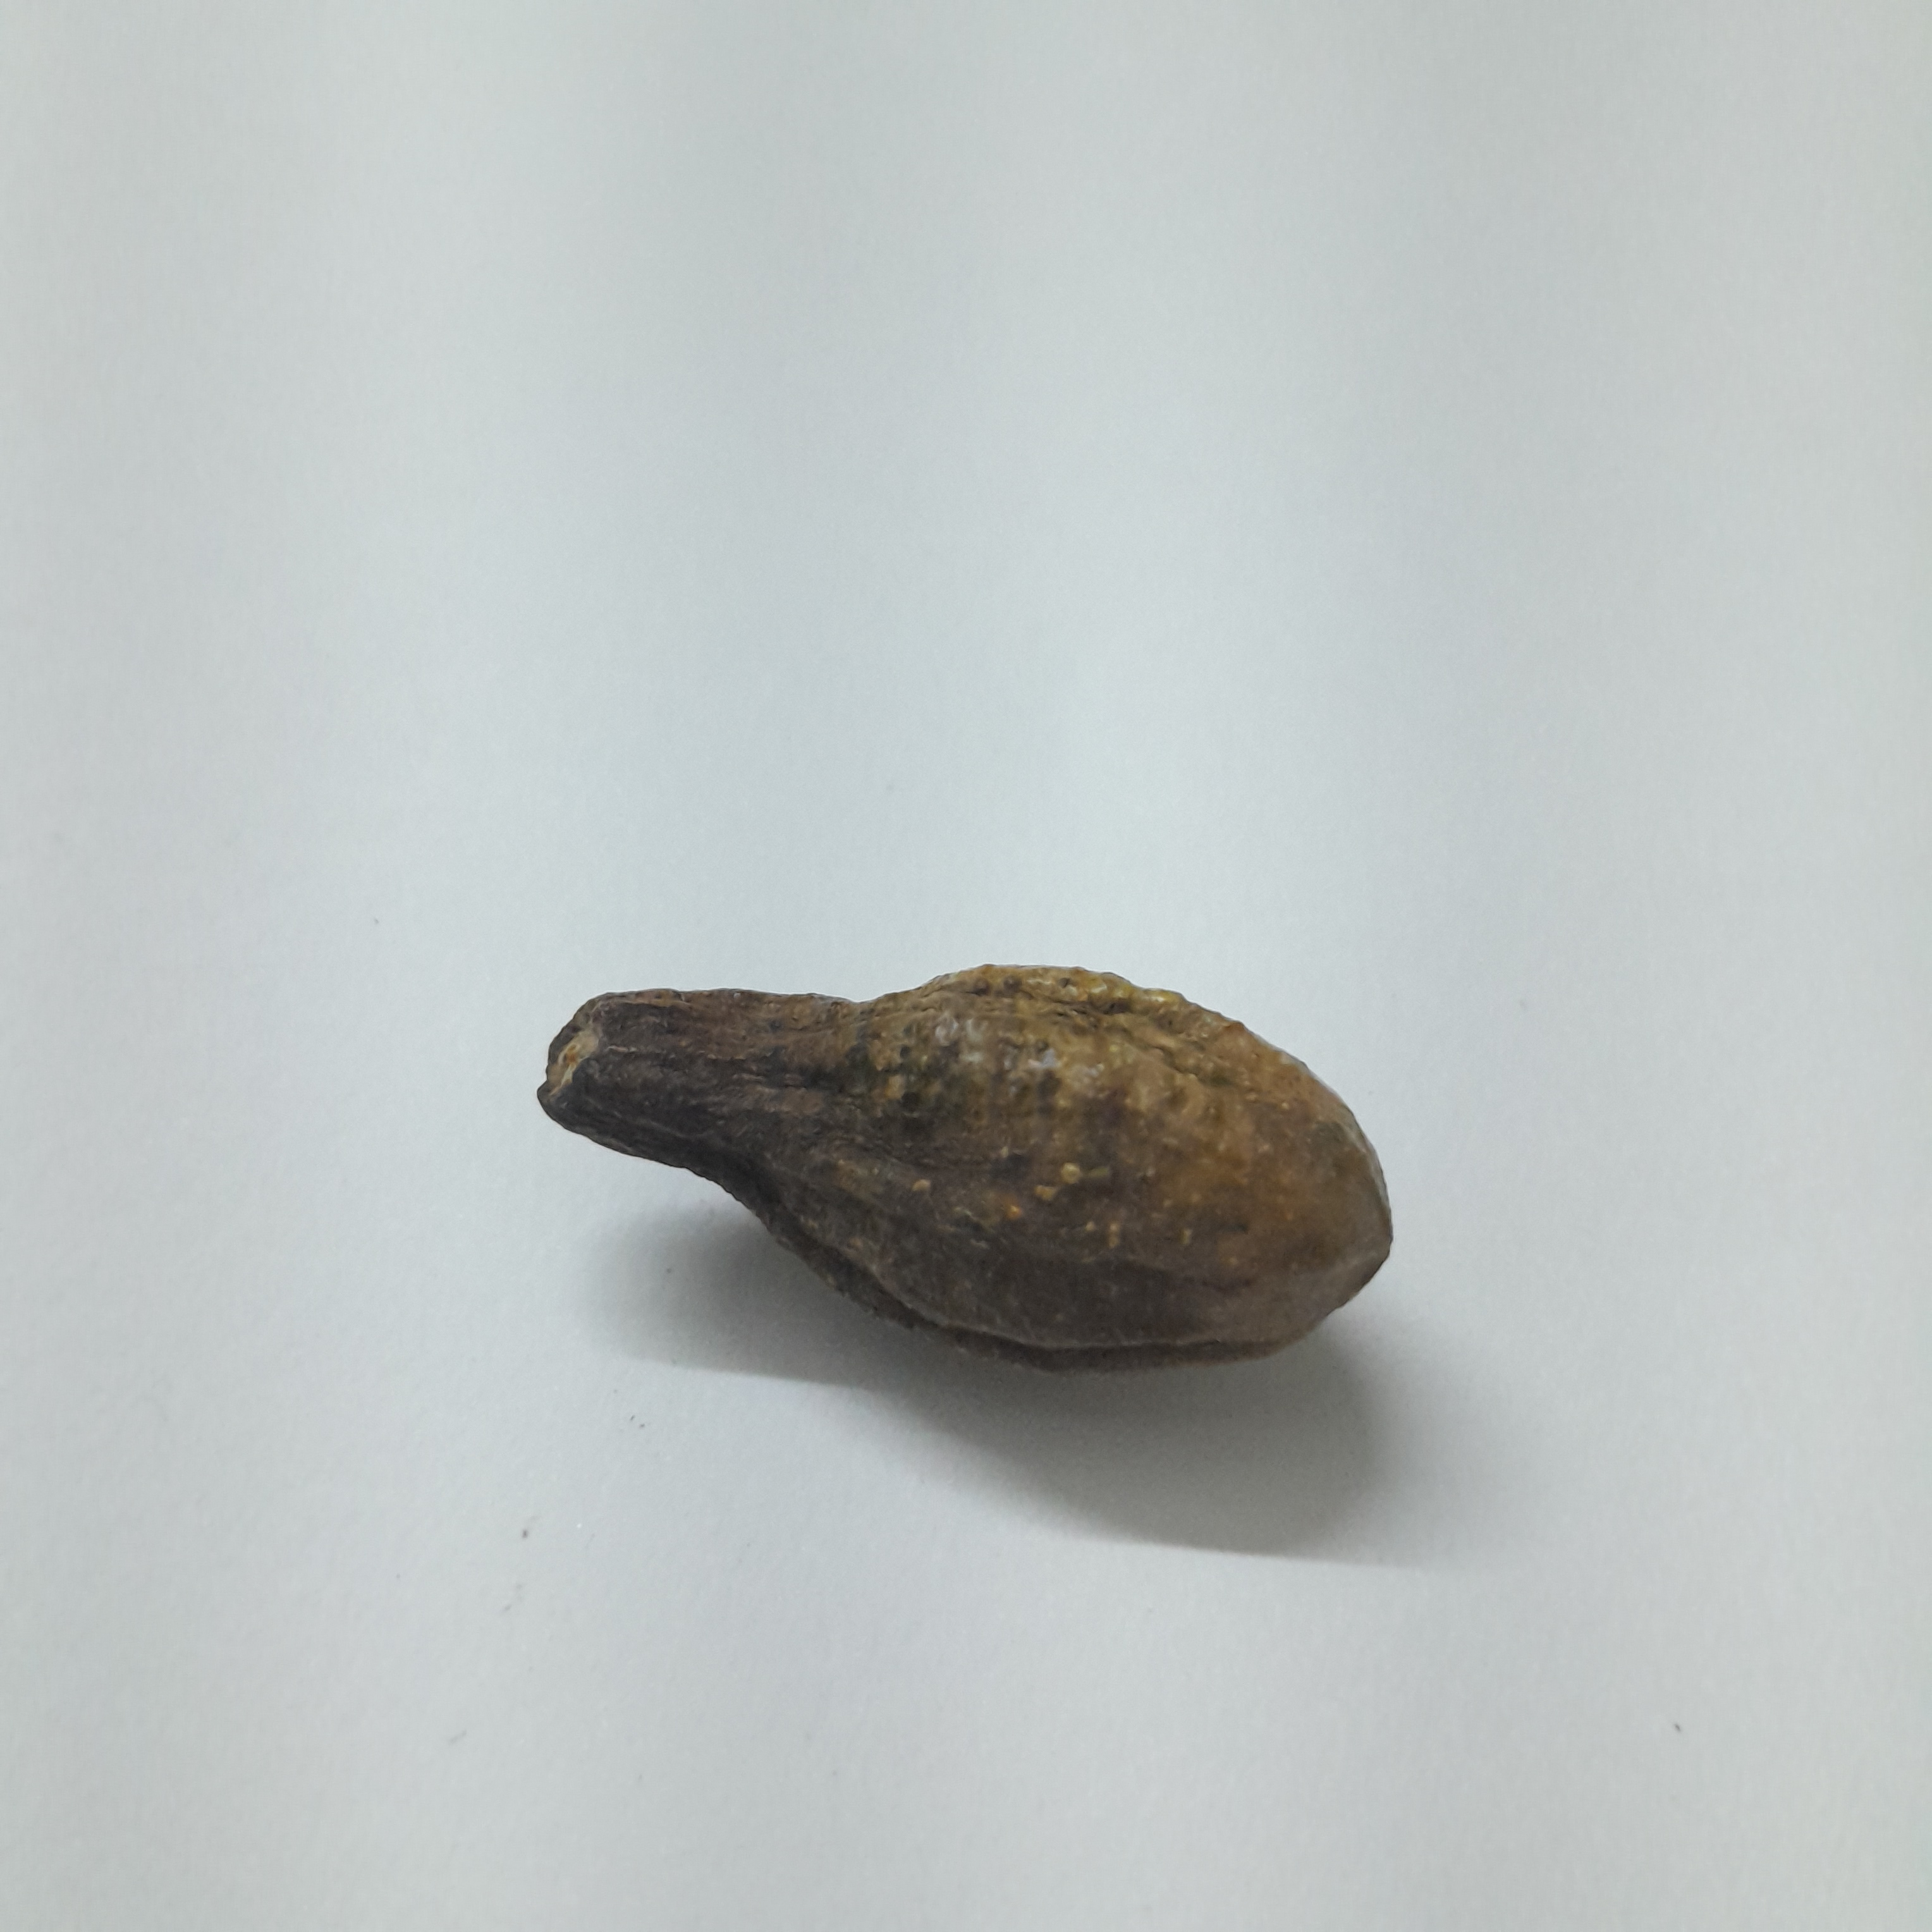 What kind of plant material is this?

hirdaa
